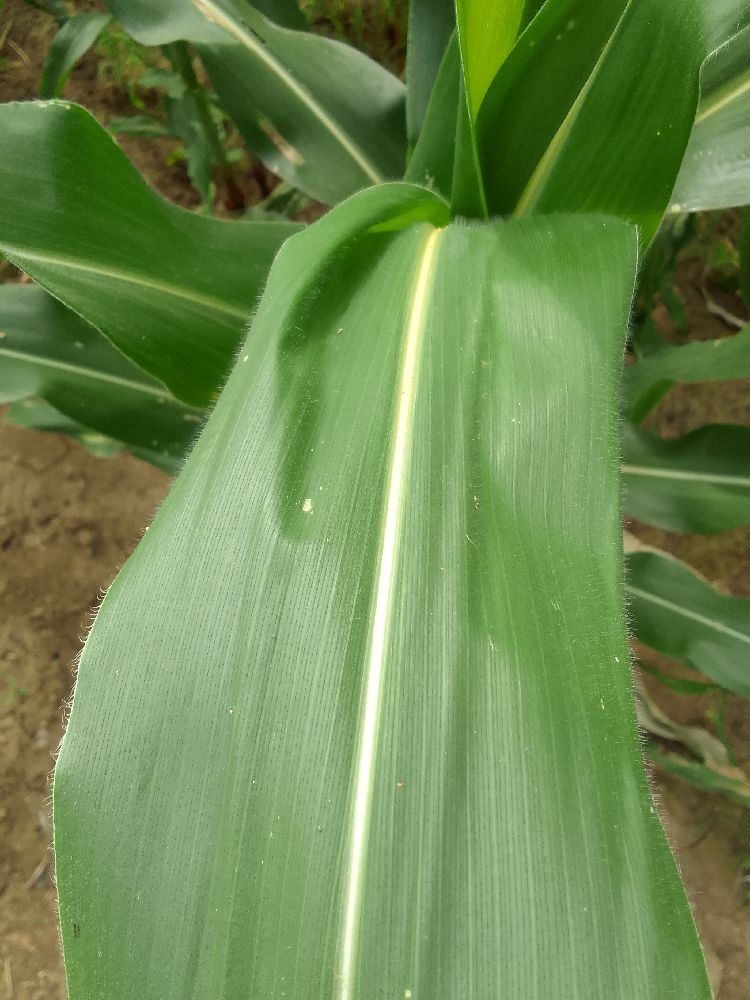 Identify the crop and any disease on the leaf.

maize, healthy
